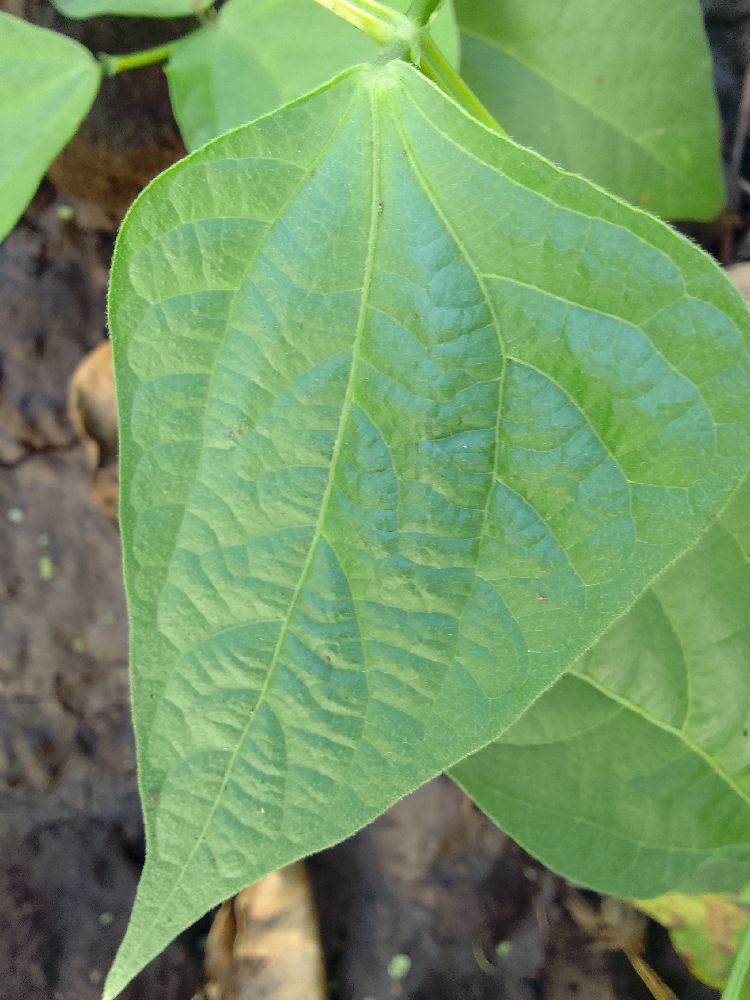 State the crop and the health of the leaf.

common bean, healthy
